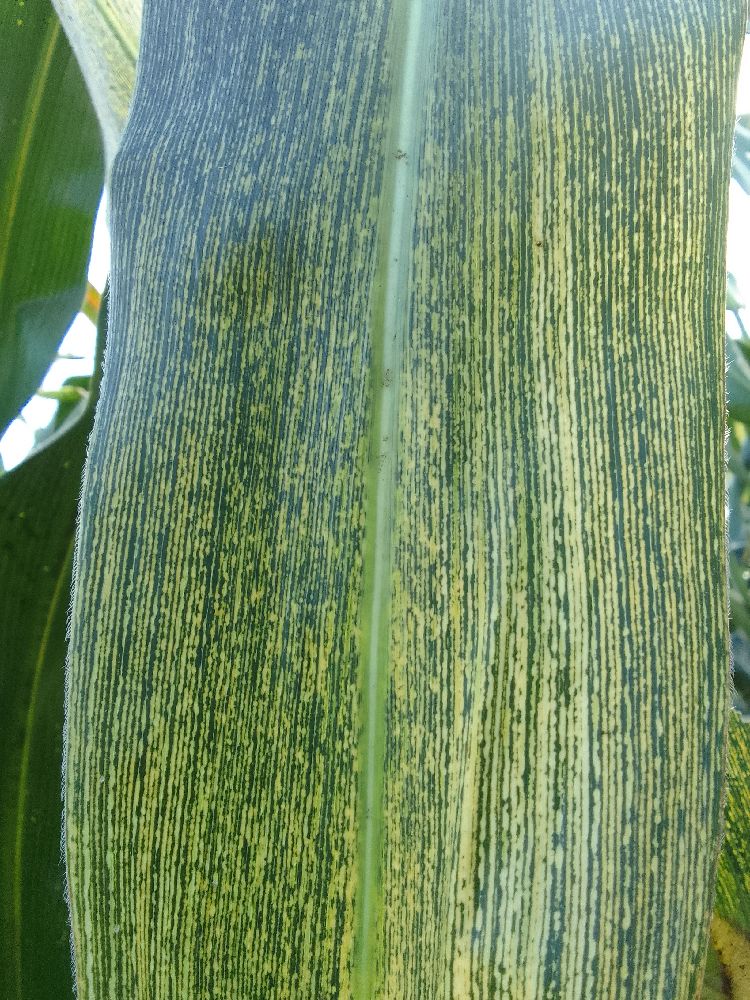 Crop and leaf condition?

maize, maize streak virus
